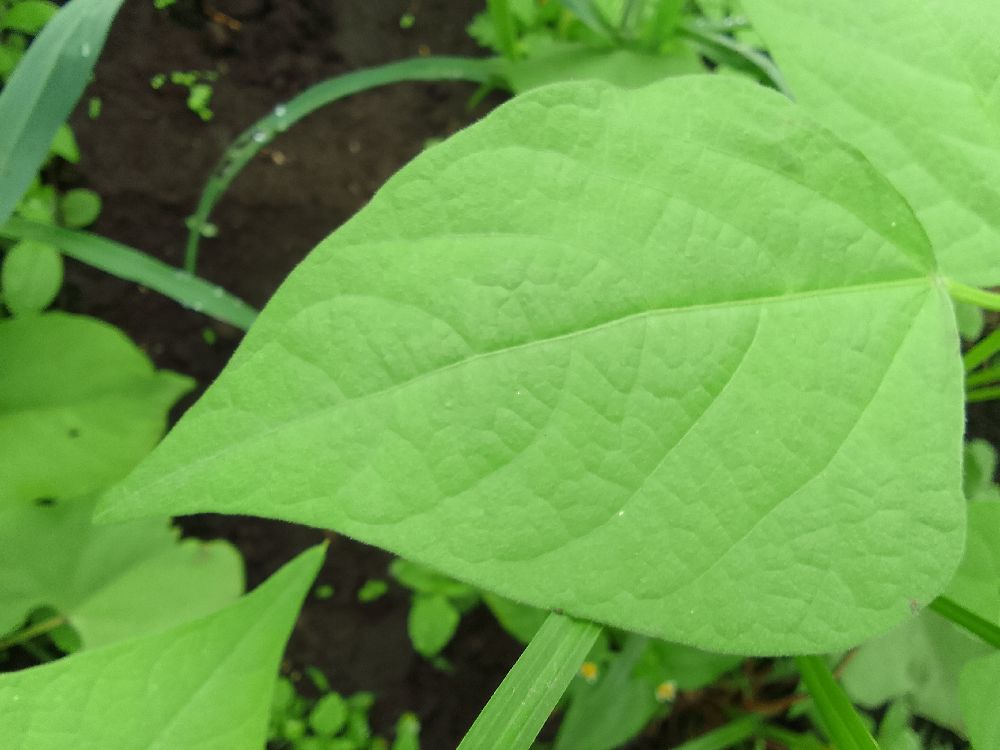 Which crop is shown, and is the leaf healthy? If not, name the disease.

common bean, healthy
